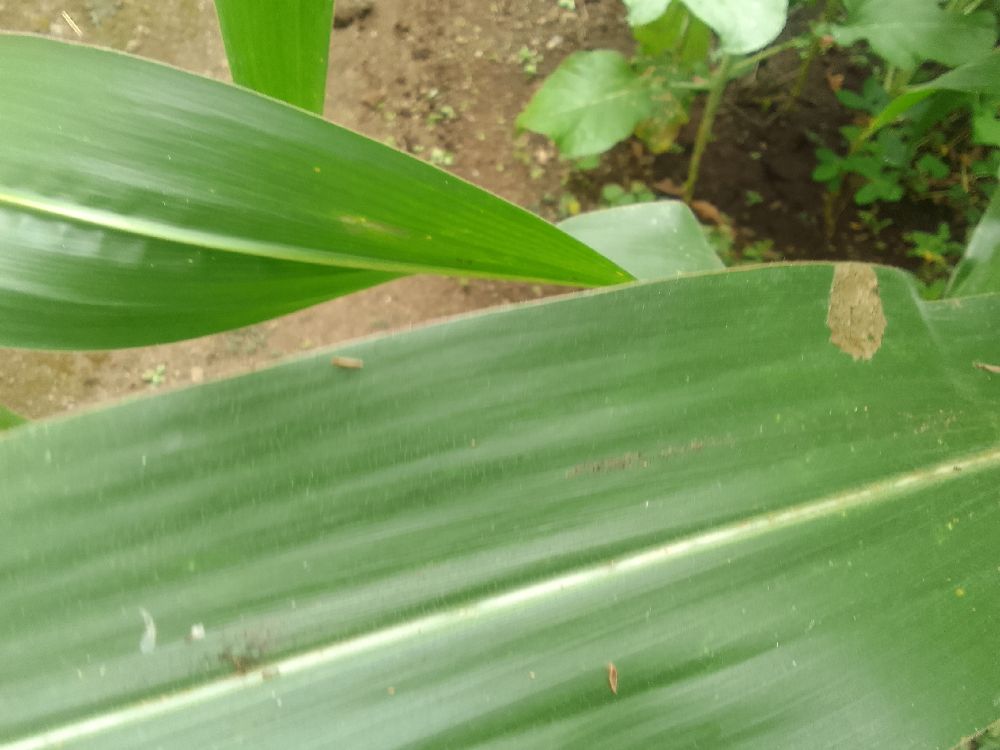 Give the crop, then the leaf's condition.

maize, healthy
